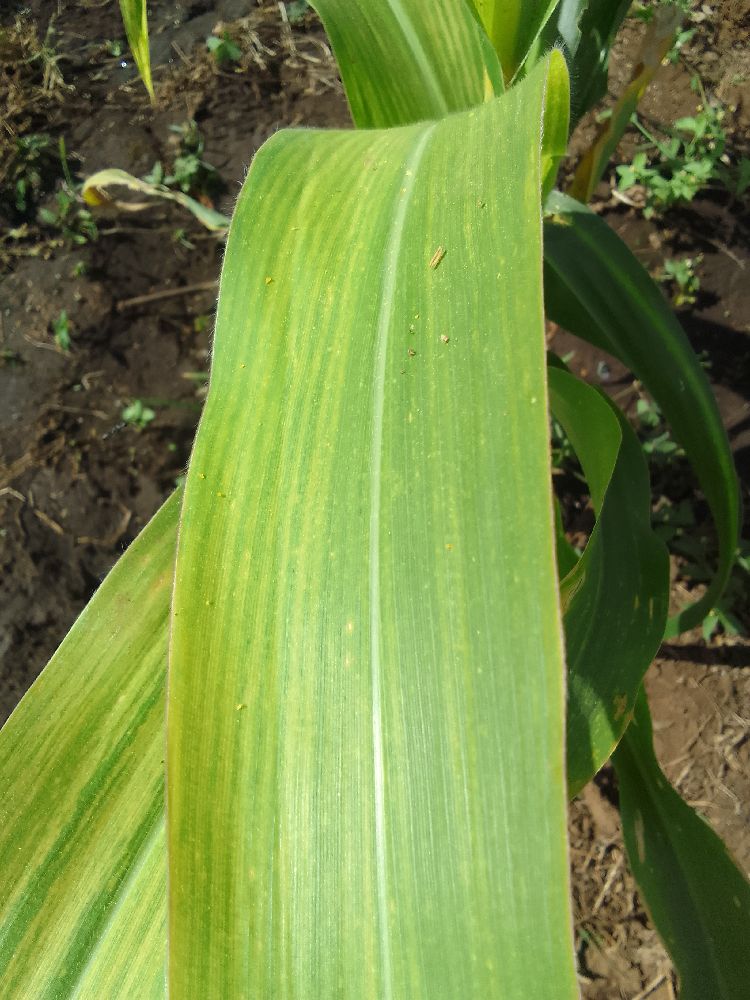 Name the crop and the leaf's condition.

maize, maize lethal necrosis
